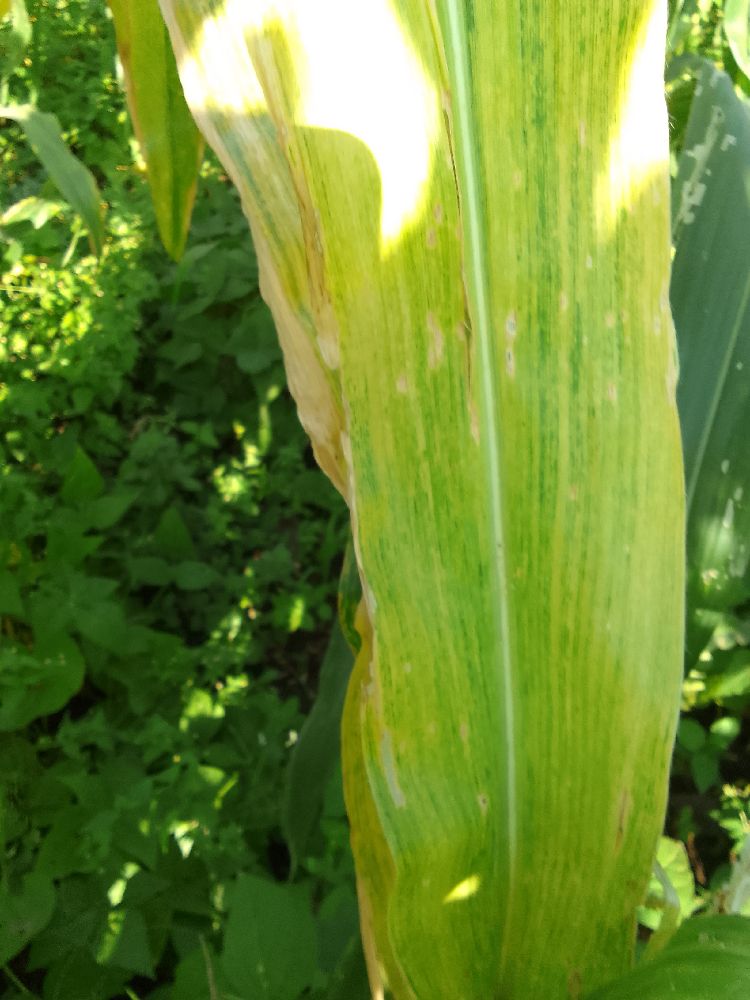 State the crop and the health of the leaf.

maize, maize lethal necrosis
